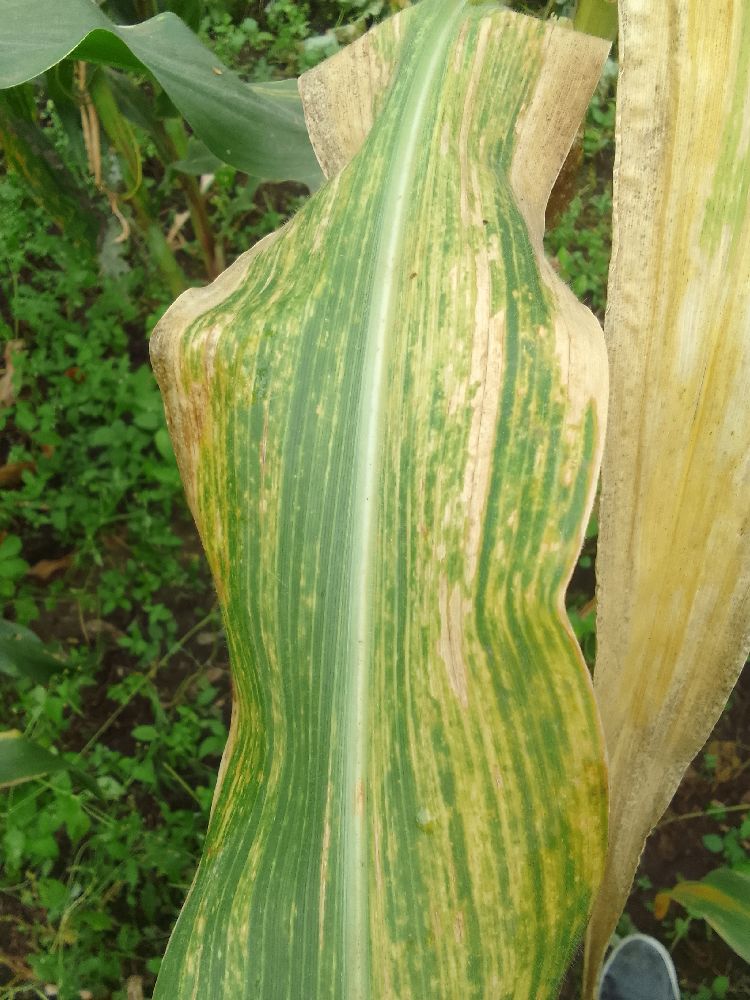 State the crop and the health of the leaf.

maize, maize lethal necrosis
